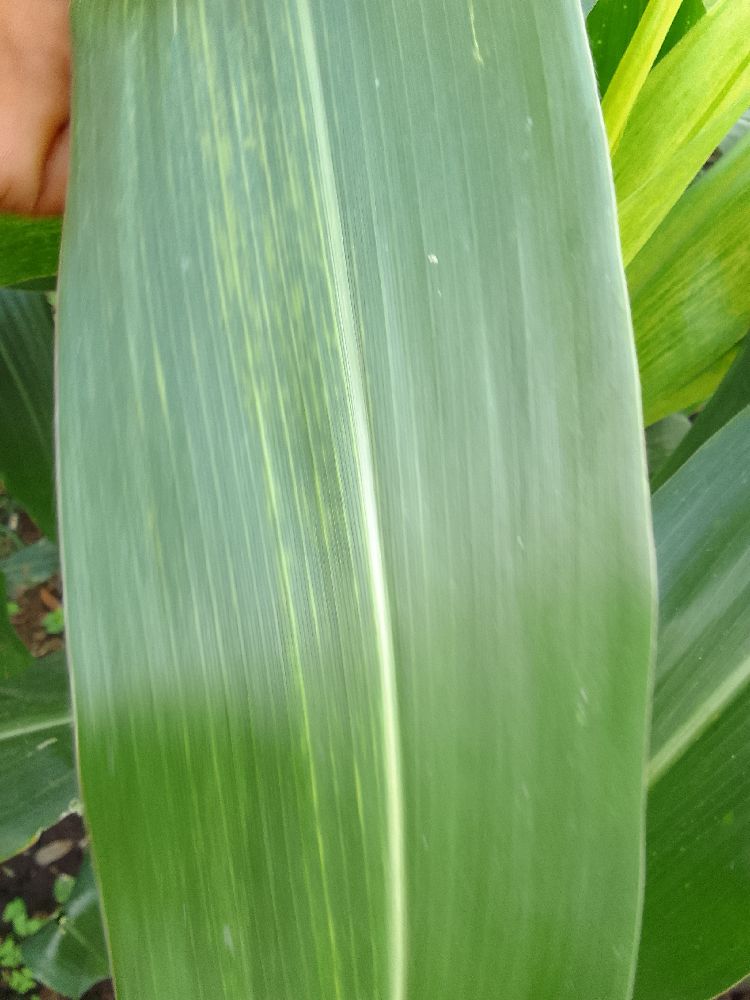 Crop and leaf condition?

maize, maize lethal necrosis
